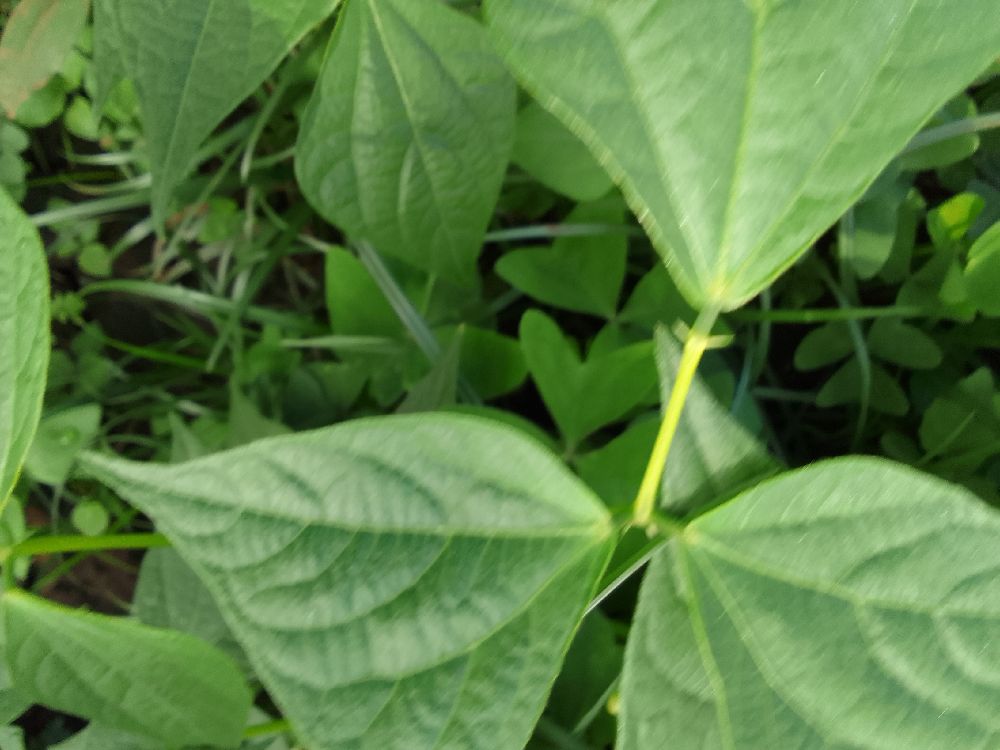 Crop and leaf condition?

common bean, healthy
